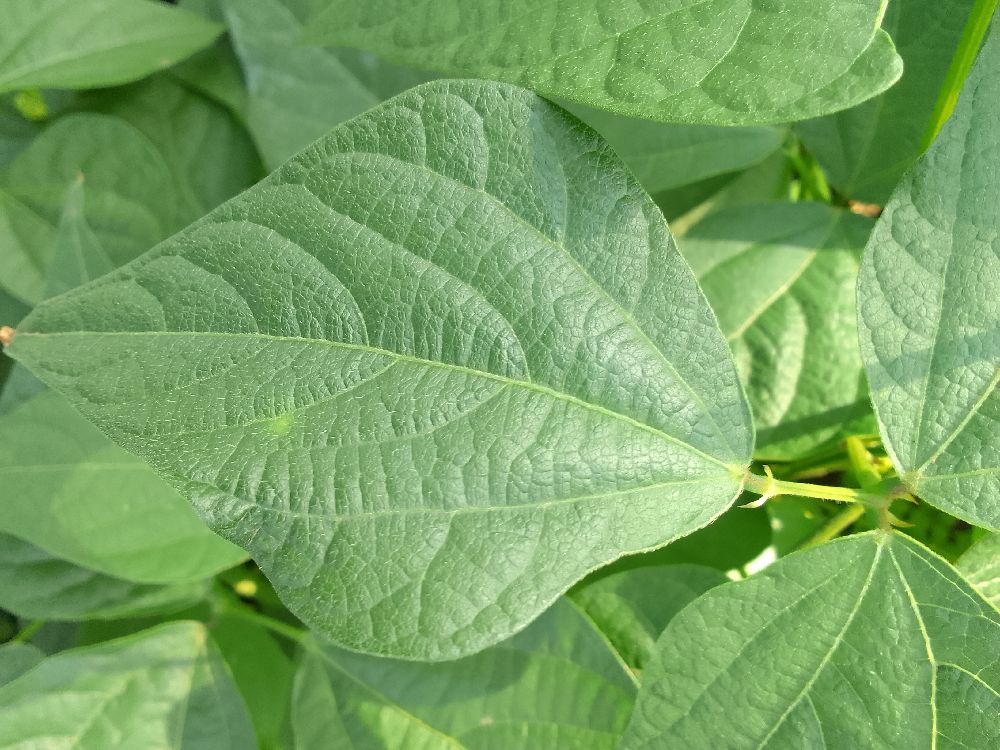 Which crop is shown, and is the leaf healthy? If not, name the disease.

common bean, healthy
